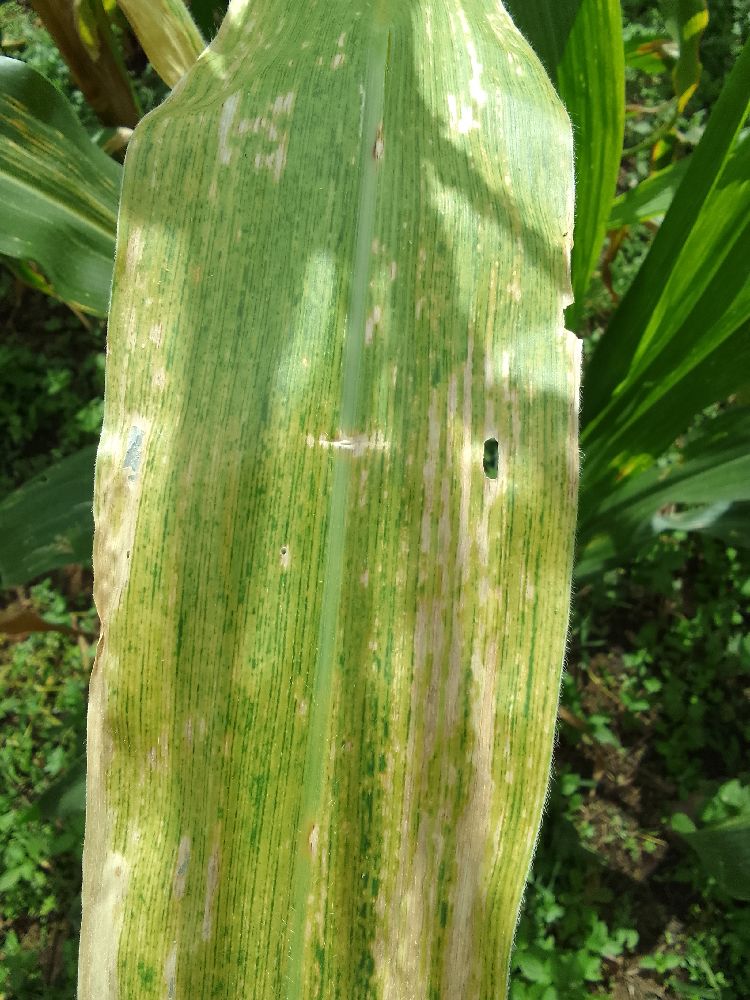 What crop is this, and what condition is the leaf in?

maize, maize lethal necrosis
